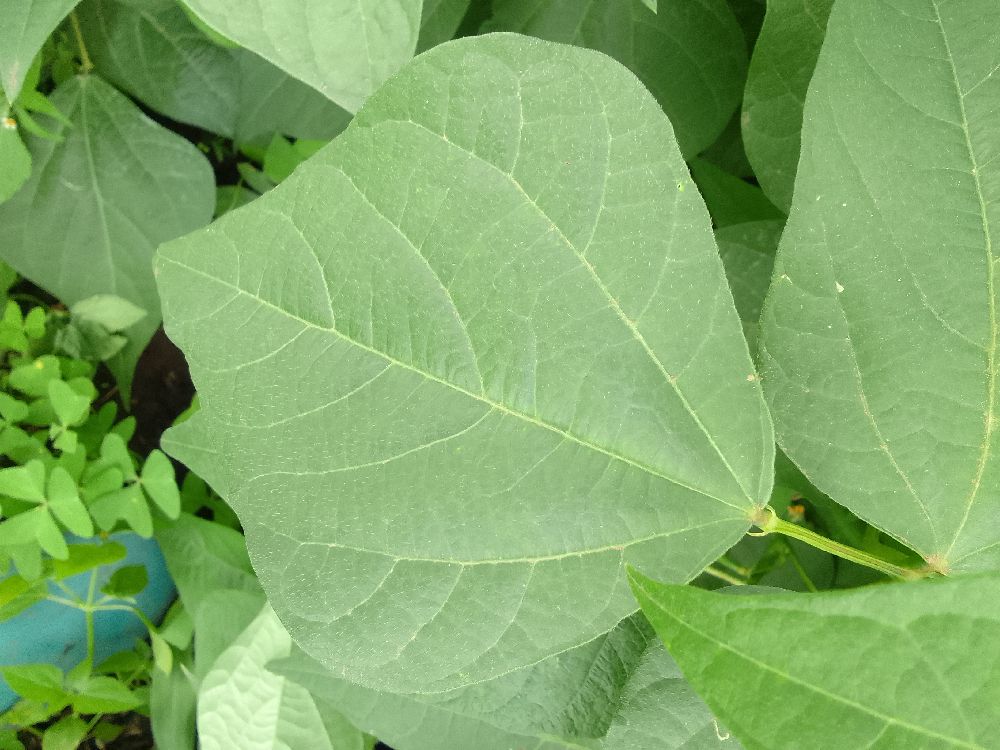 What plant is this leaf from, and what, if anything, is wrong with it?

common bean, healthy
